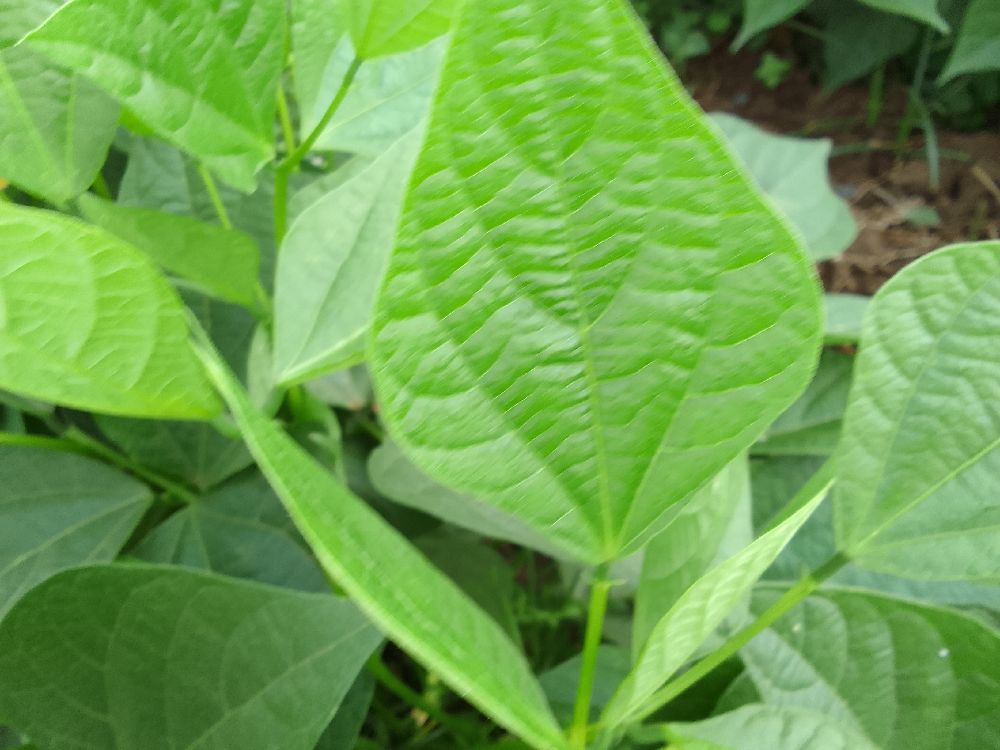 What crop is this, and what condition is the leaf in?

common bean, healthy
